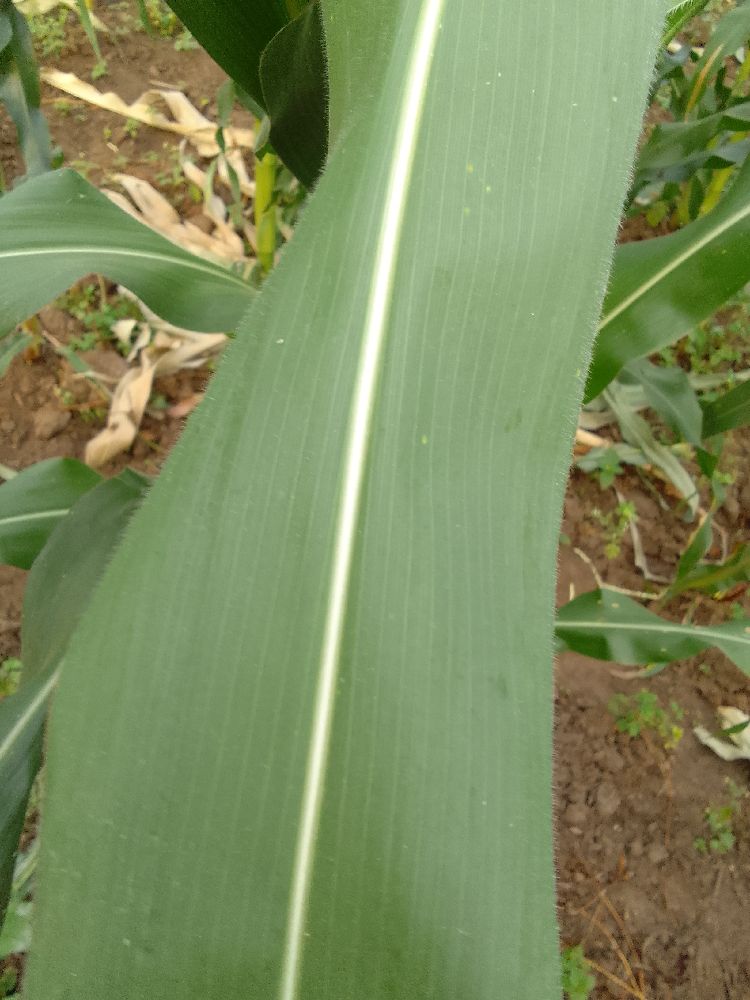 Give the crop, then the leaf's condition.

maize, healthy
